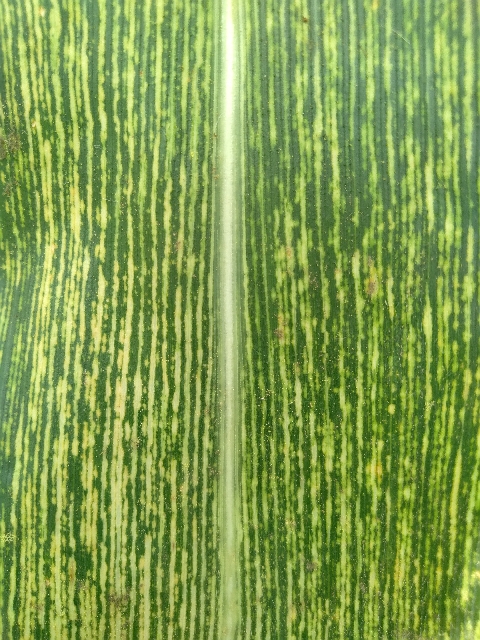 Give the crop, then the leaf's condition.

maize, maize streak virus
